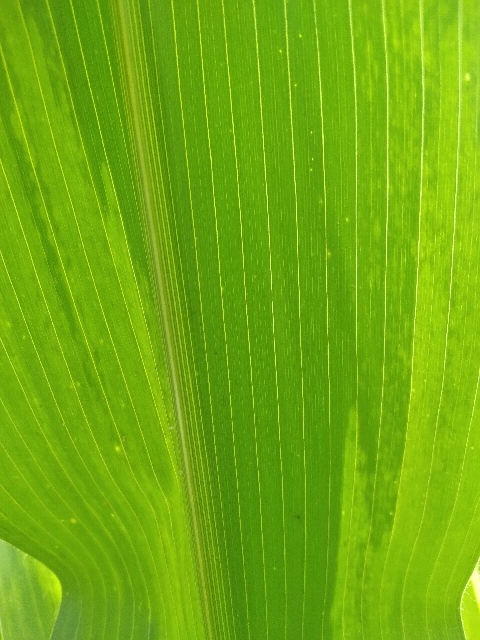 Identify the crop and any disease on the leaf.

maize, maize lethal necrosis
